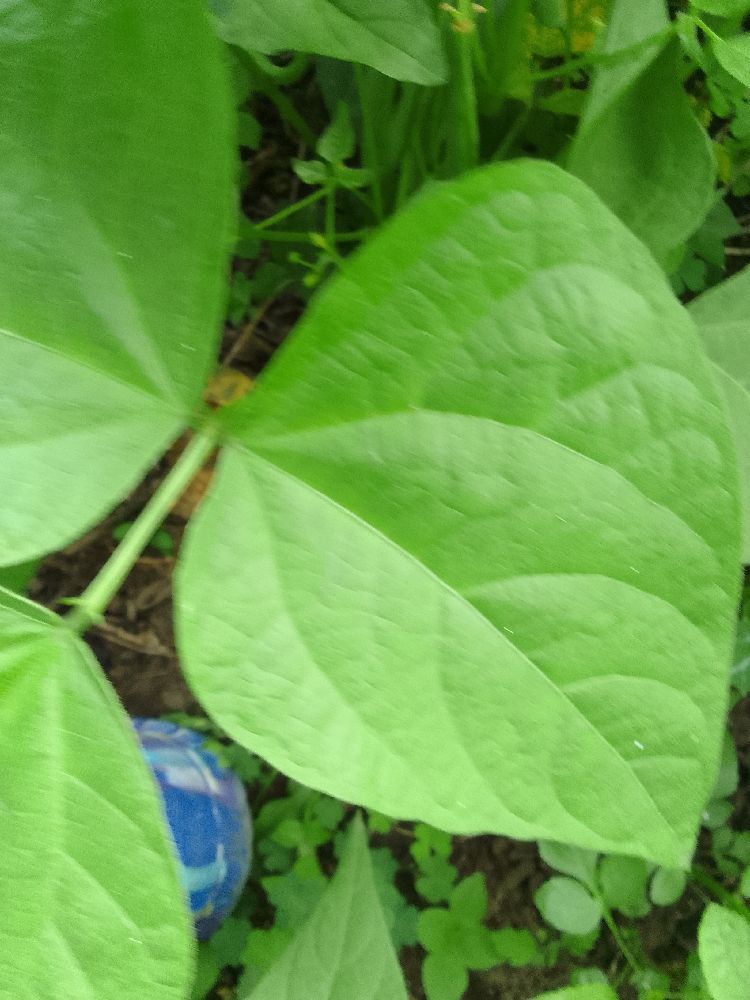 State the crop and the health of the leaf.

common bean, healthy
